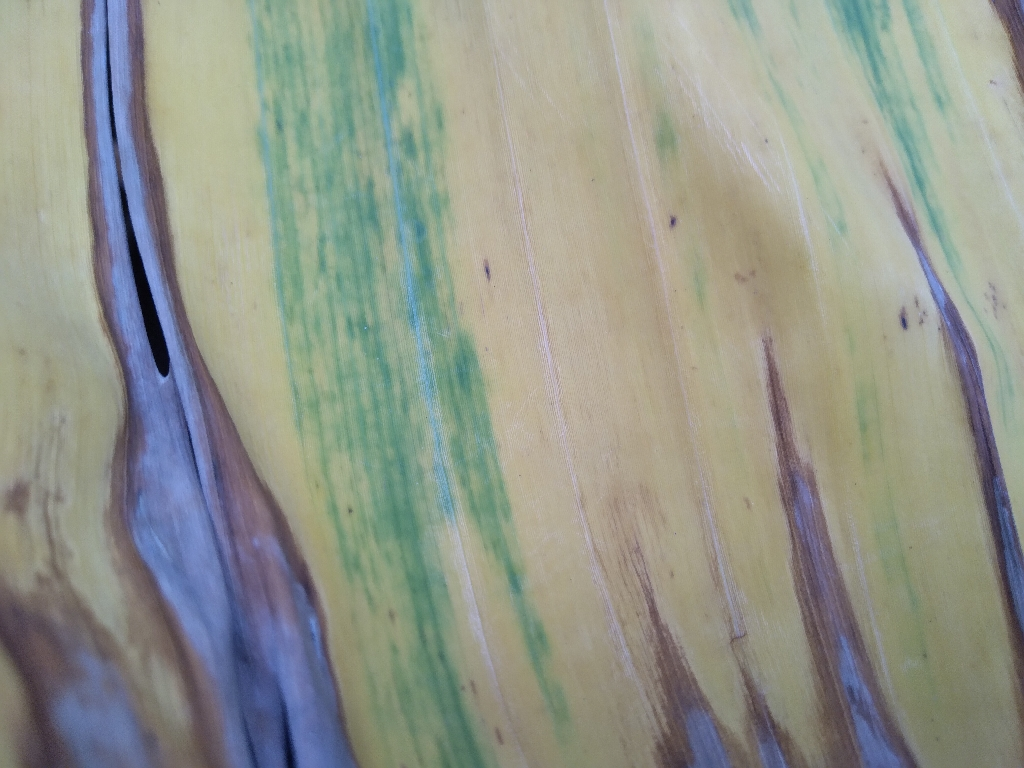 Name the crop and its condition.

banana, fusarium wilt race 1
